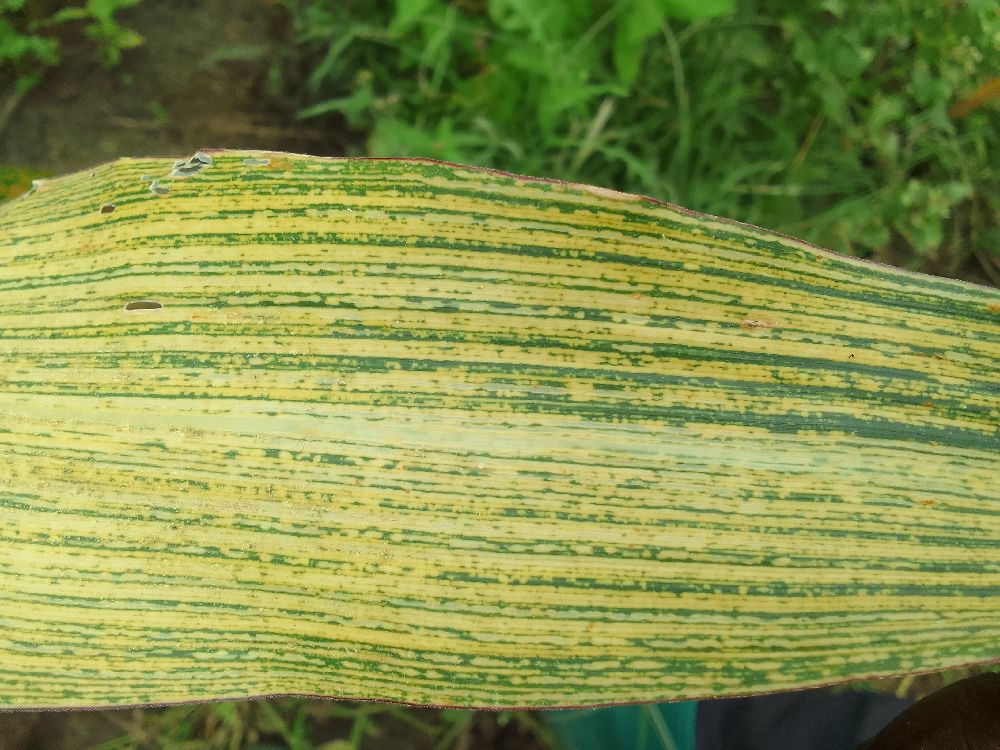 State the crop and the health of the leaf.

maize, maize streak virus
